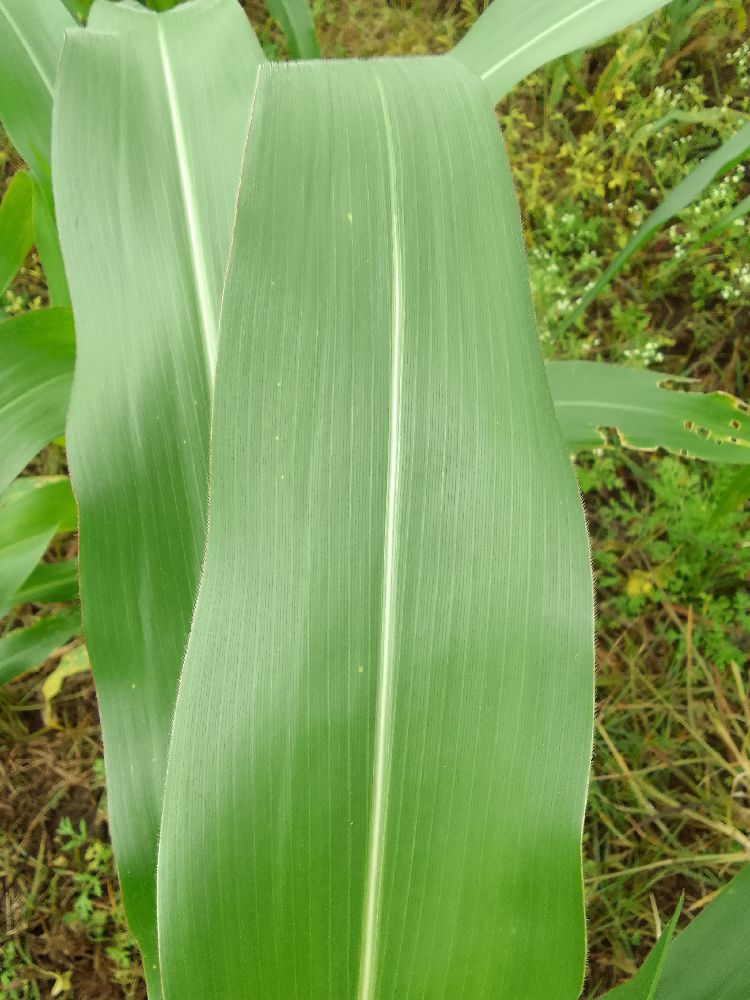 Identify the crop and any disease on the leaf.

maize, healthy
